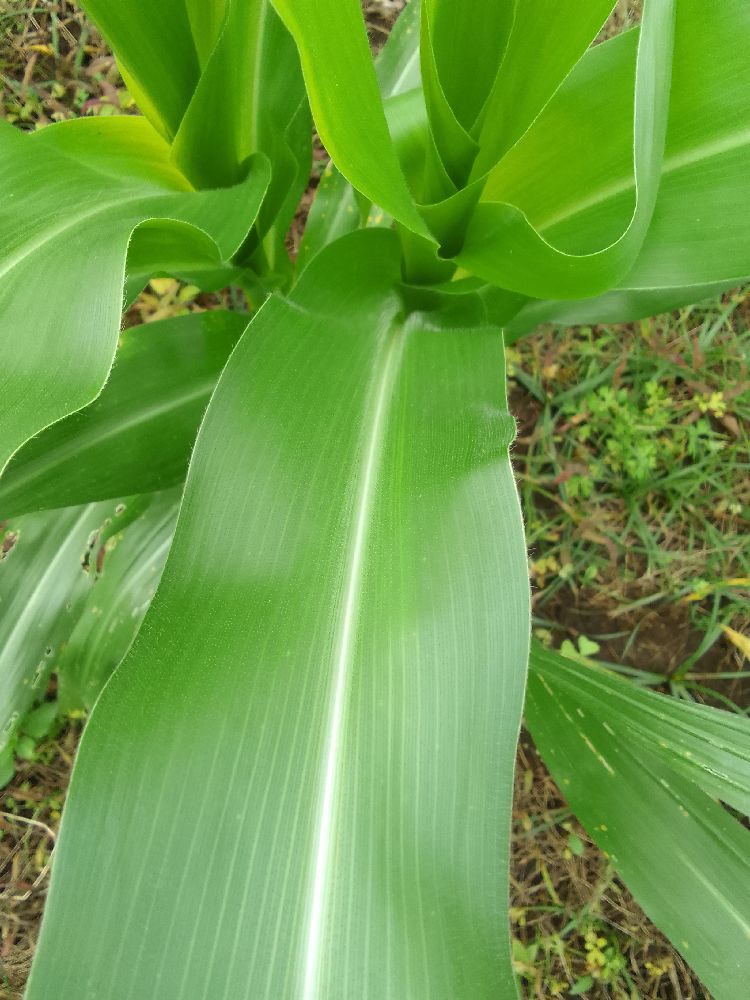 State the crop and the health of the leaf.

maize, healthy
